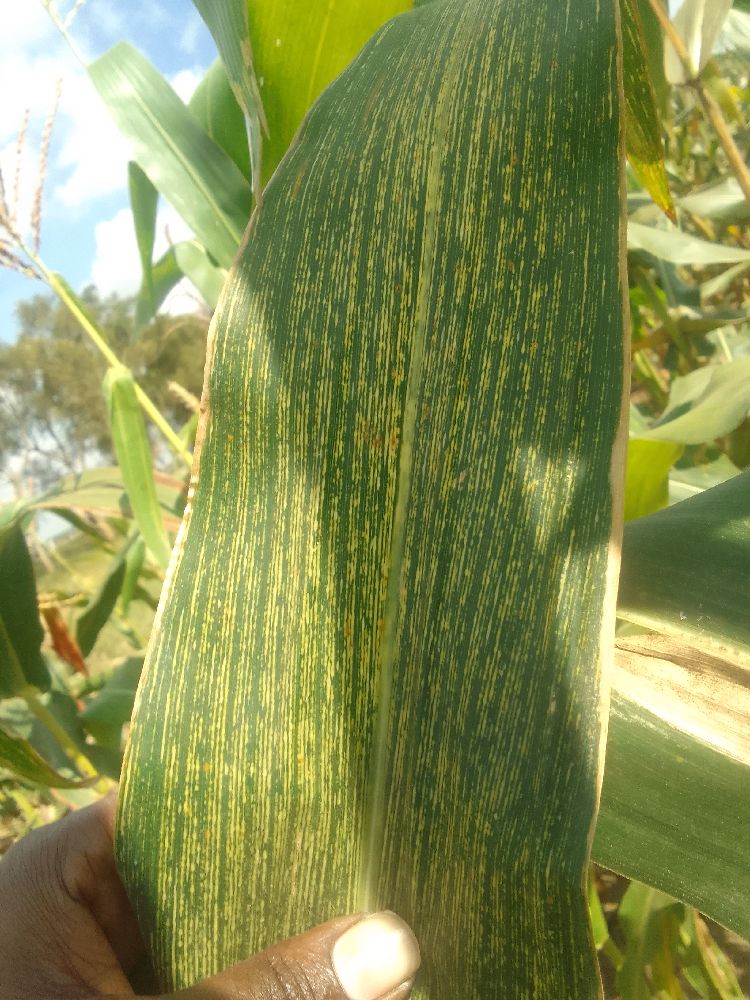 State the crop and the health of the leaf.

maize, maize streak virus
